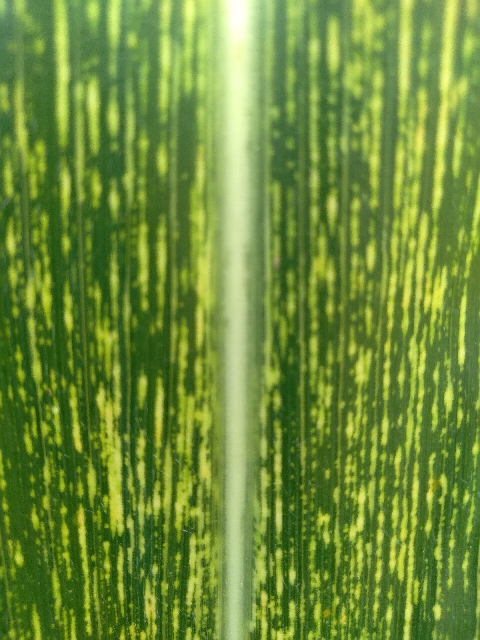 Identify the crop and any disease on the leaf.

maize, maize streak virus
